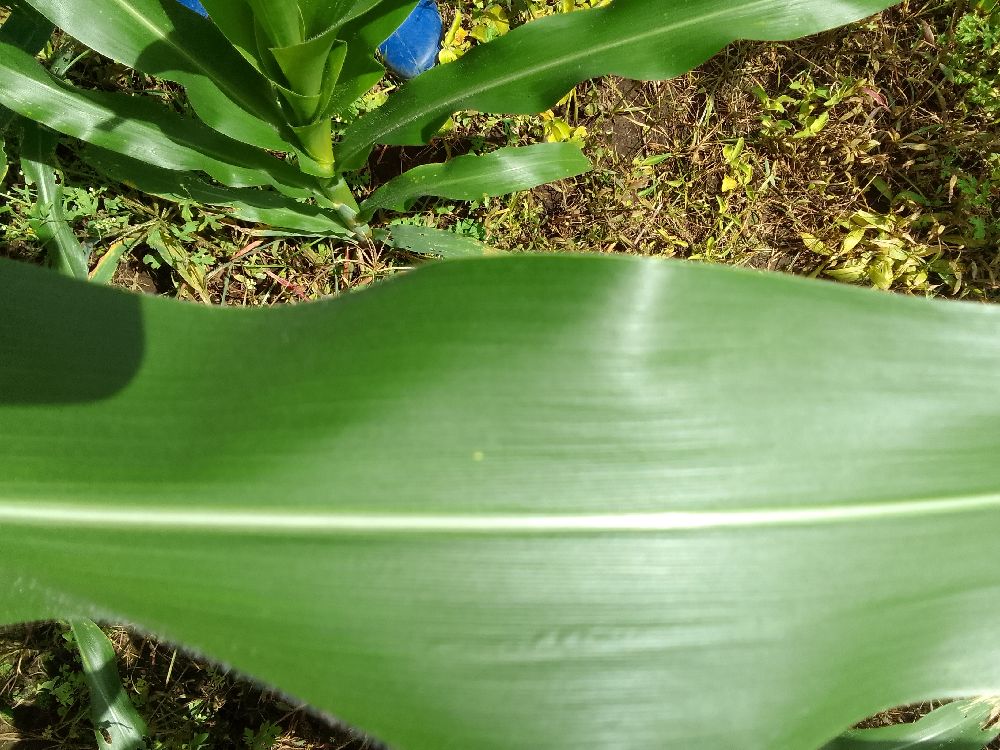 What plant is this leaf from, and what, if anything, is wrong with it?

maize, healthy
